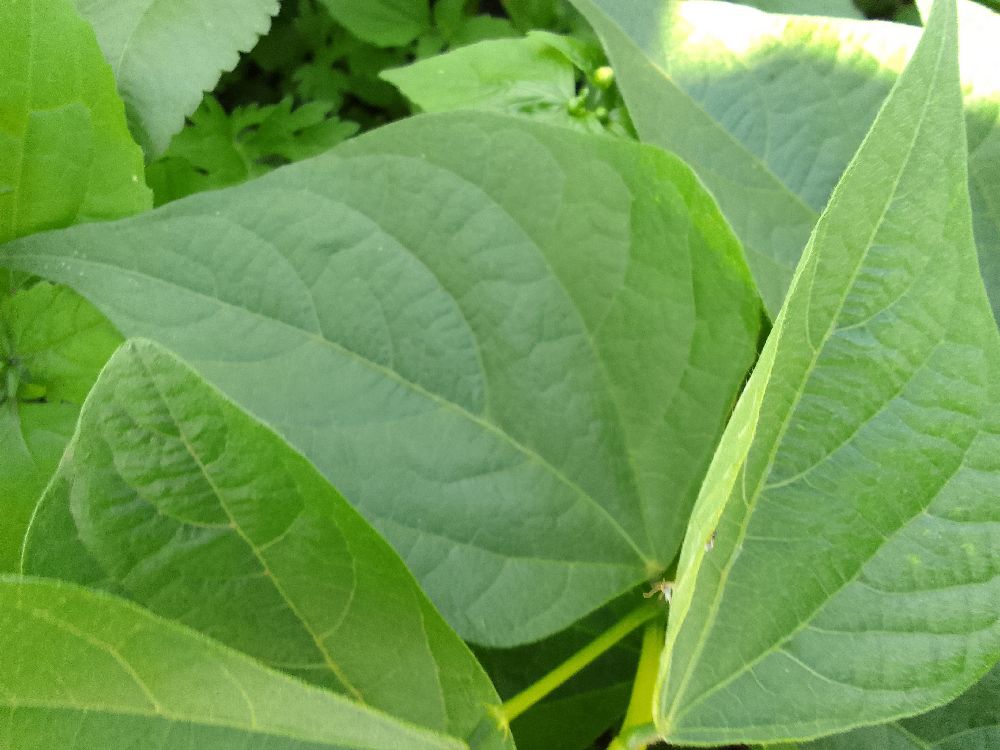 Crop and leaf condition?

common bean, healthy
